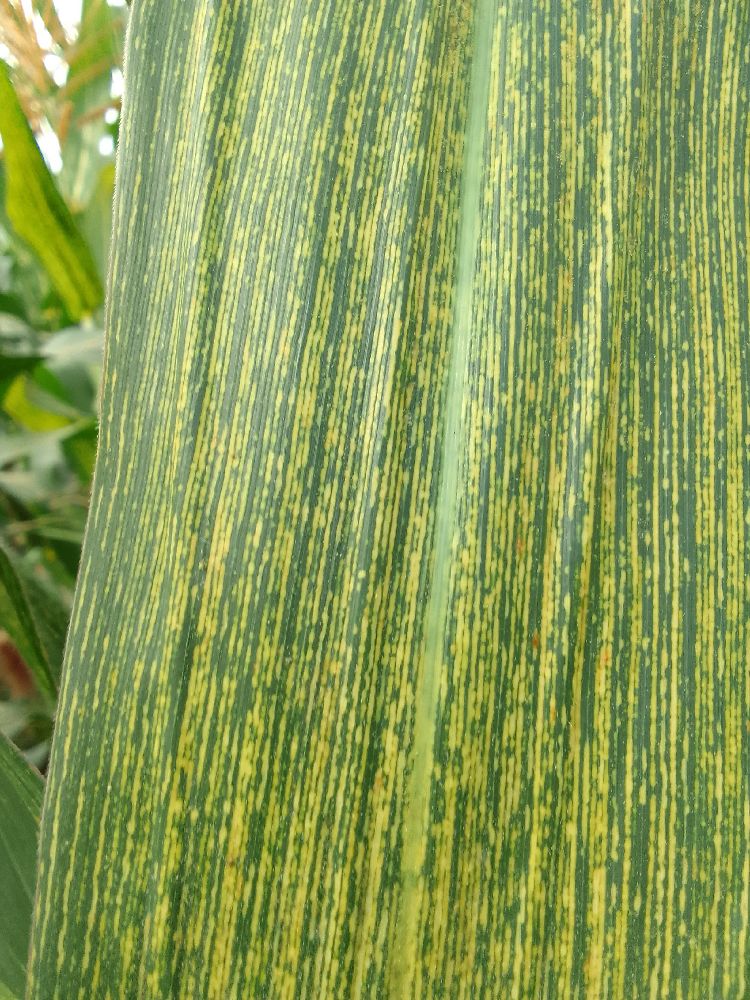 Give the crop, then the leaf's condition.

maize, maize streak virus
